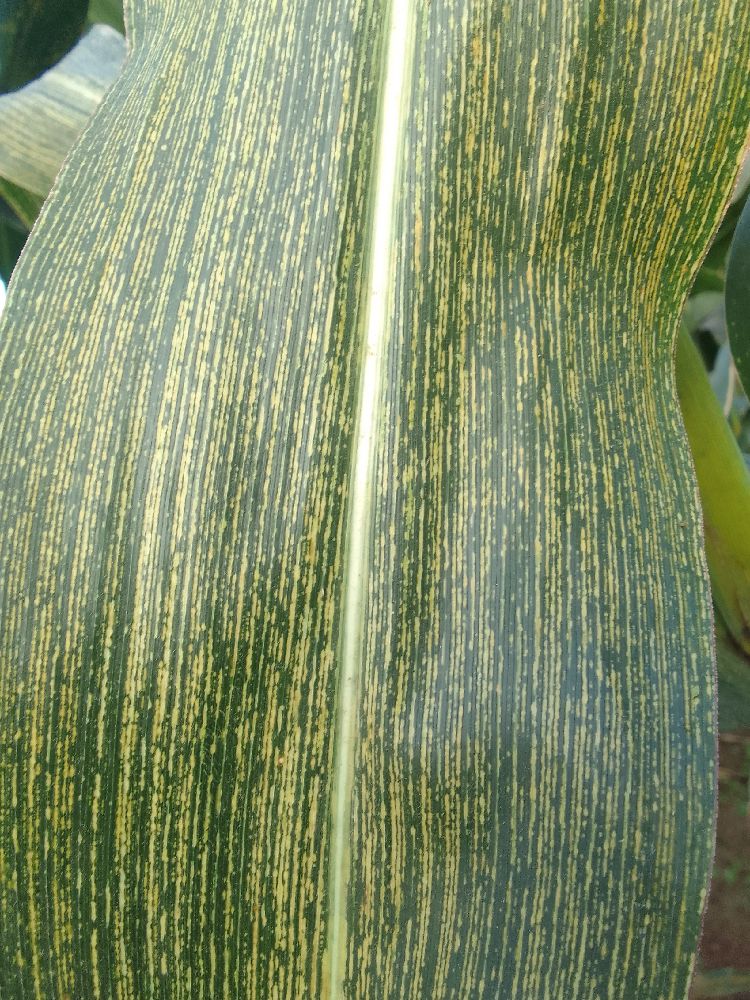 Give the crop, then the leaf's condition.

maize, maize streak virus
